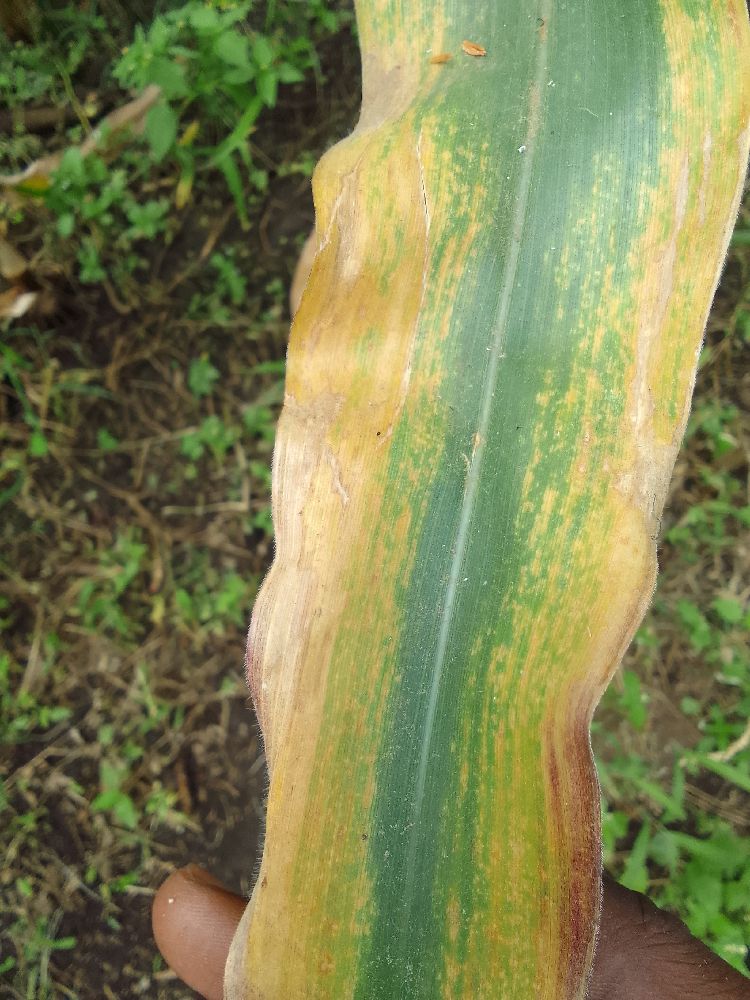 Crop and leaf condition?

maize, maize lethal necrosis
